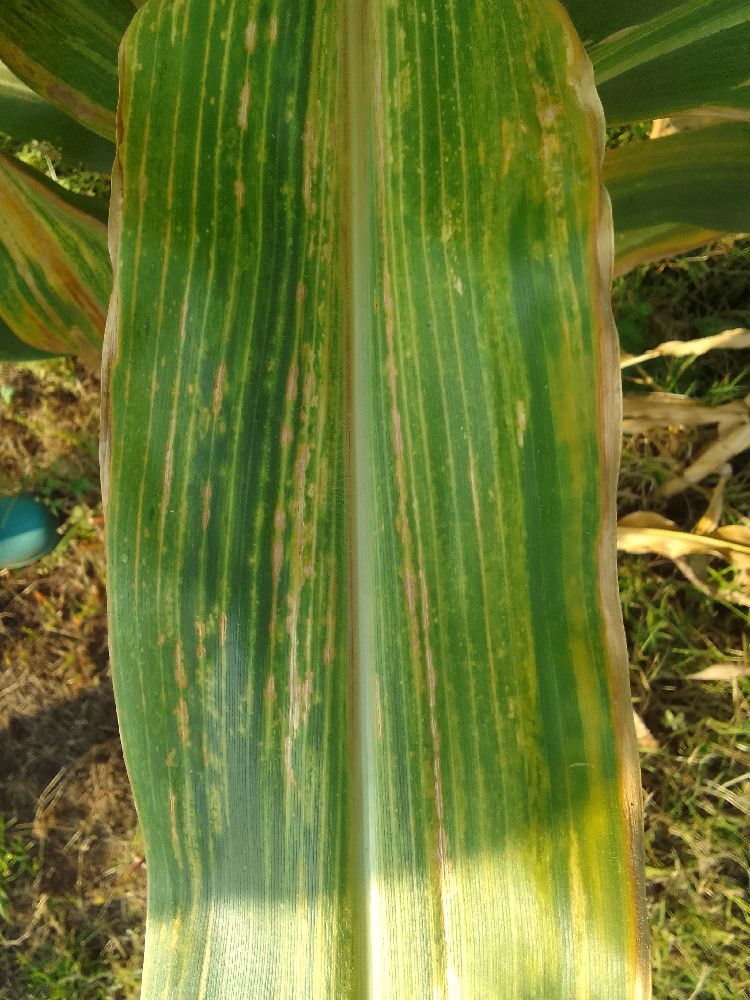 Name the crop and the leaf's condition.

maize, maize lethal necrosis
